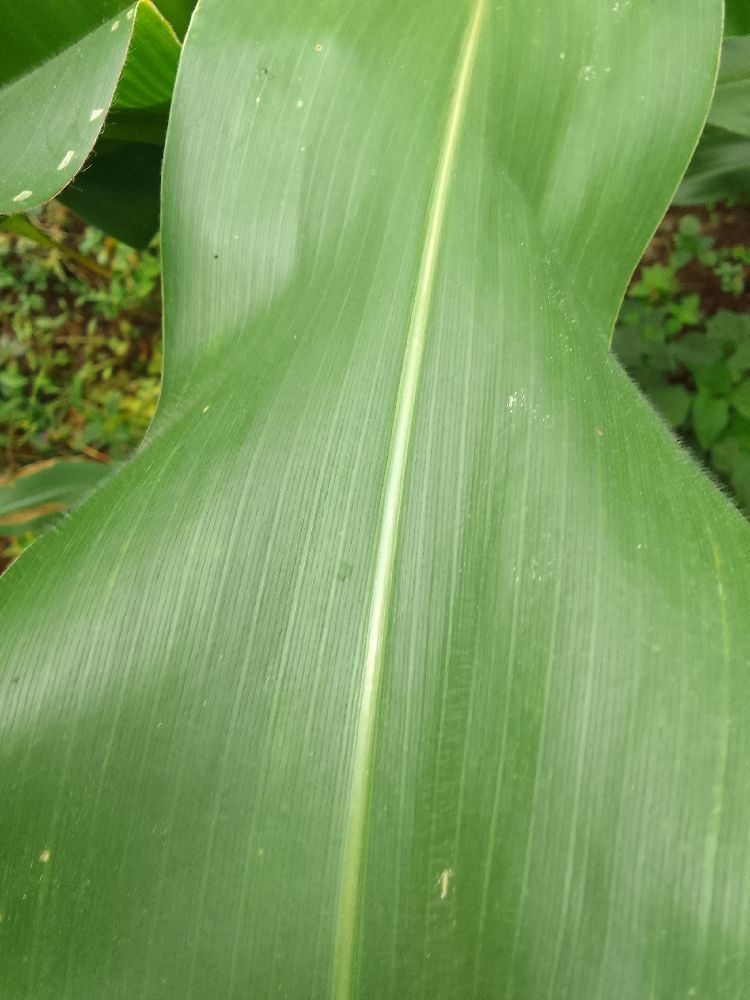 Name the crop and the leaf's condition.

maize, healthy
